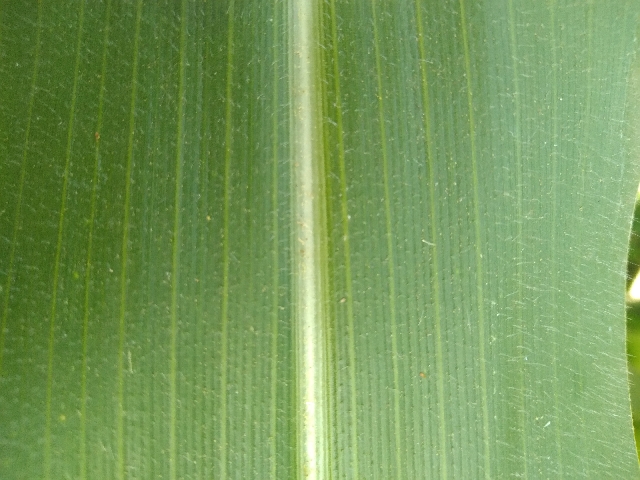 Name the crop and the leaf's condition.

maize, healthy
